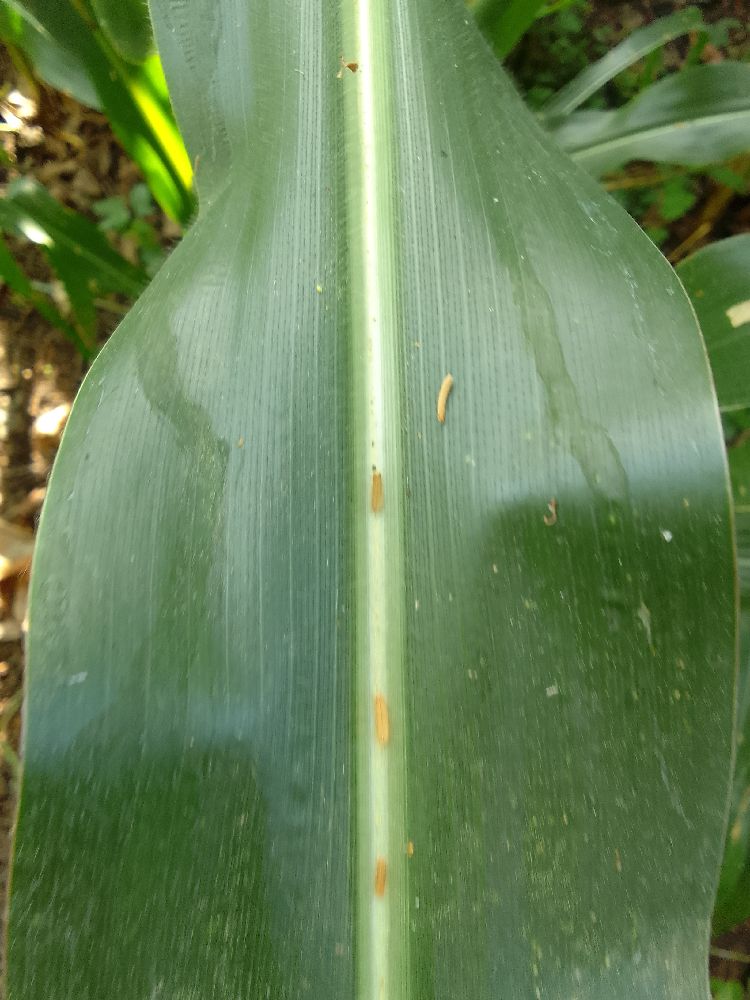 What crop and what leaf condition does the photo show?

maize, healthy
